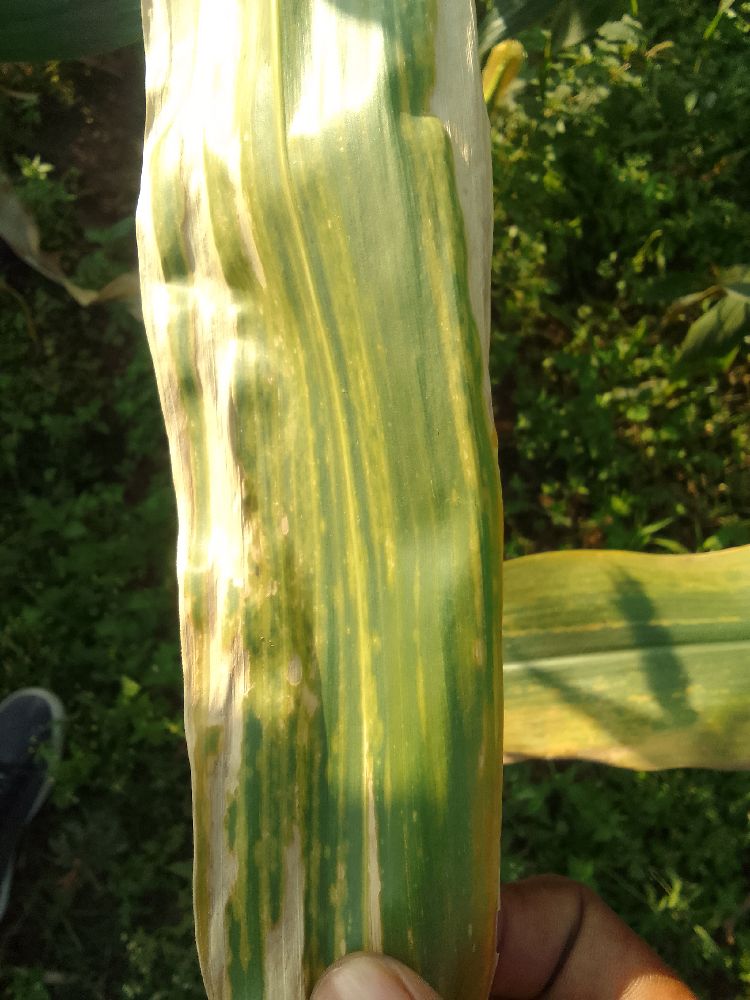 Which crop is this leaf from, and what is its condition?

maize, maize lethal necrosis
